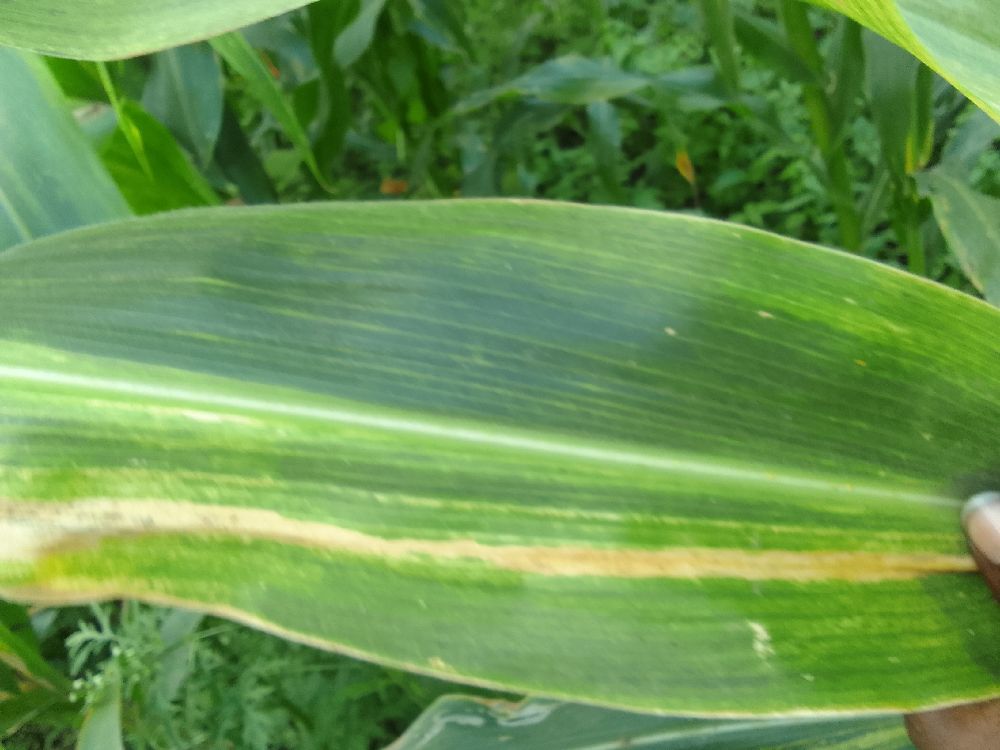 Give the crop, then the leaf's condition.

maize, maize lethal necrosis
